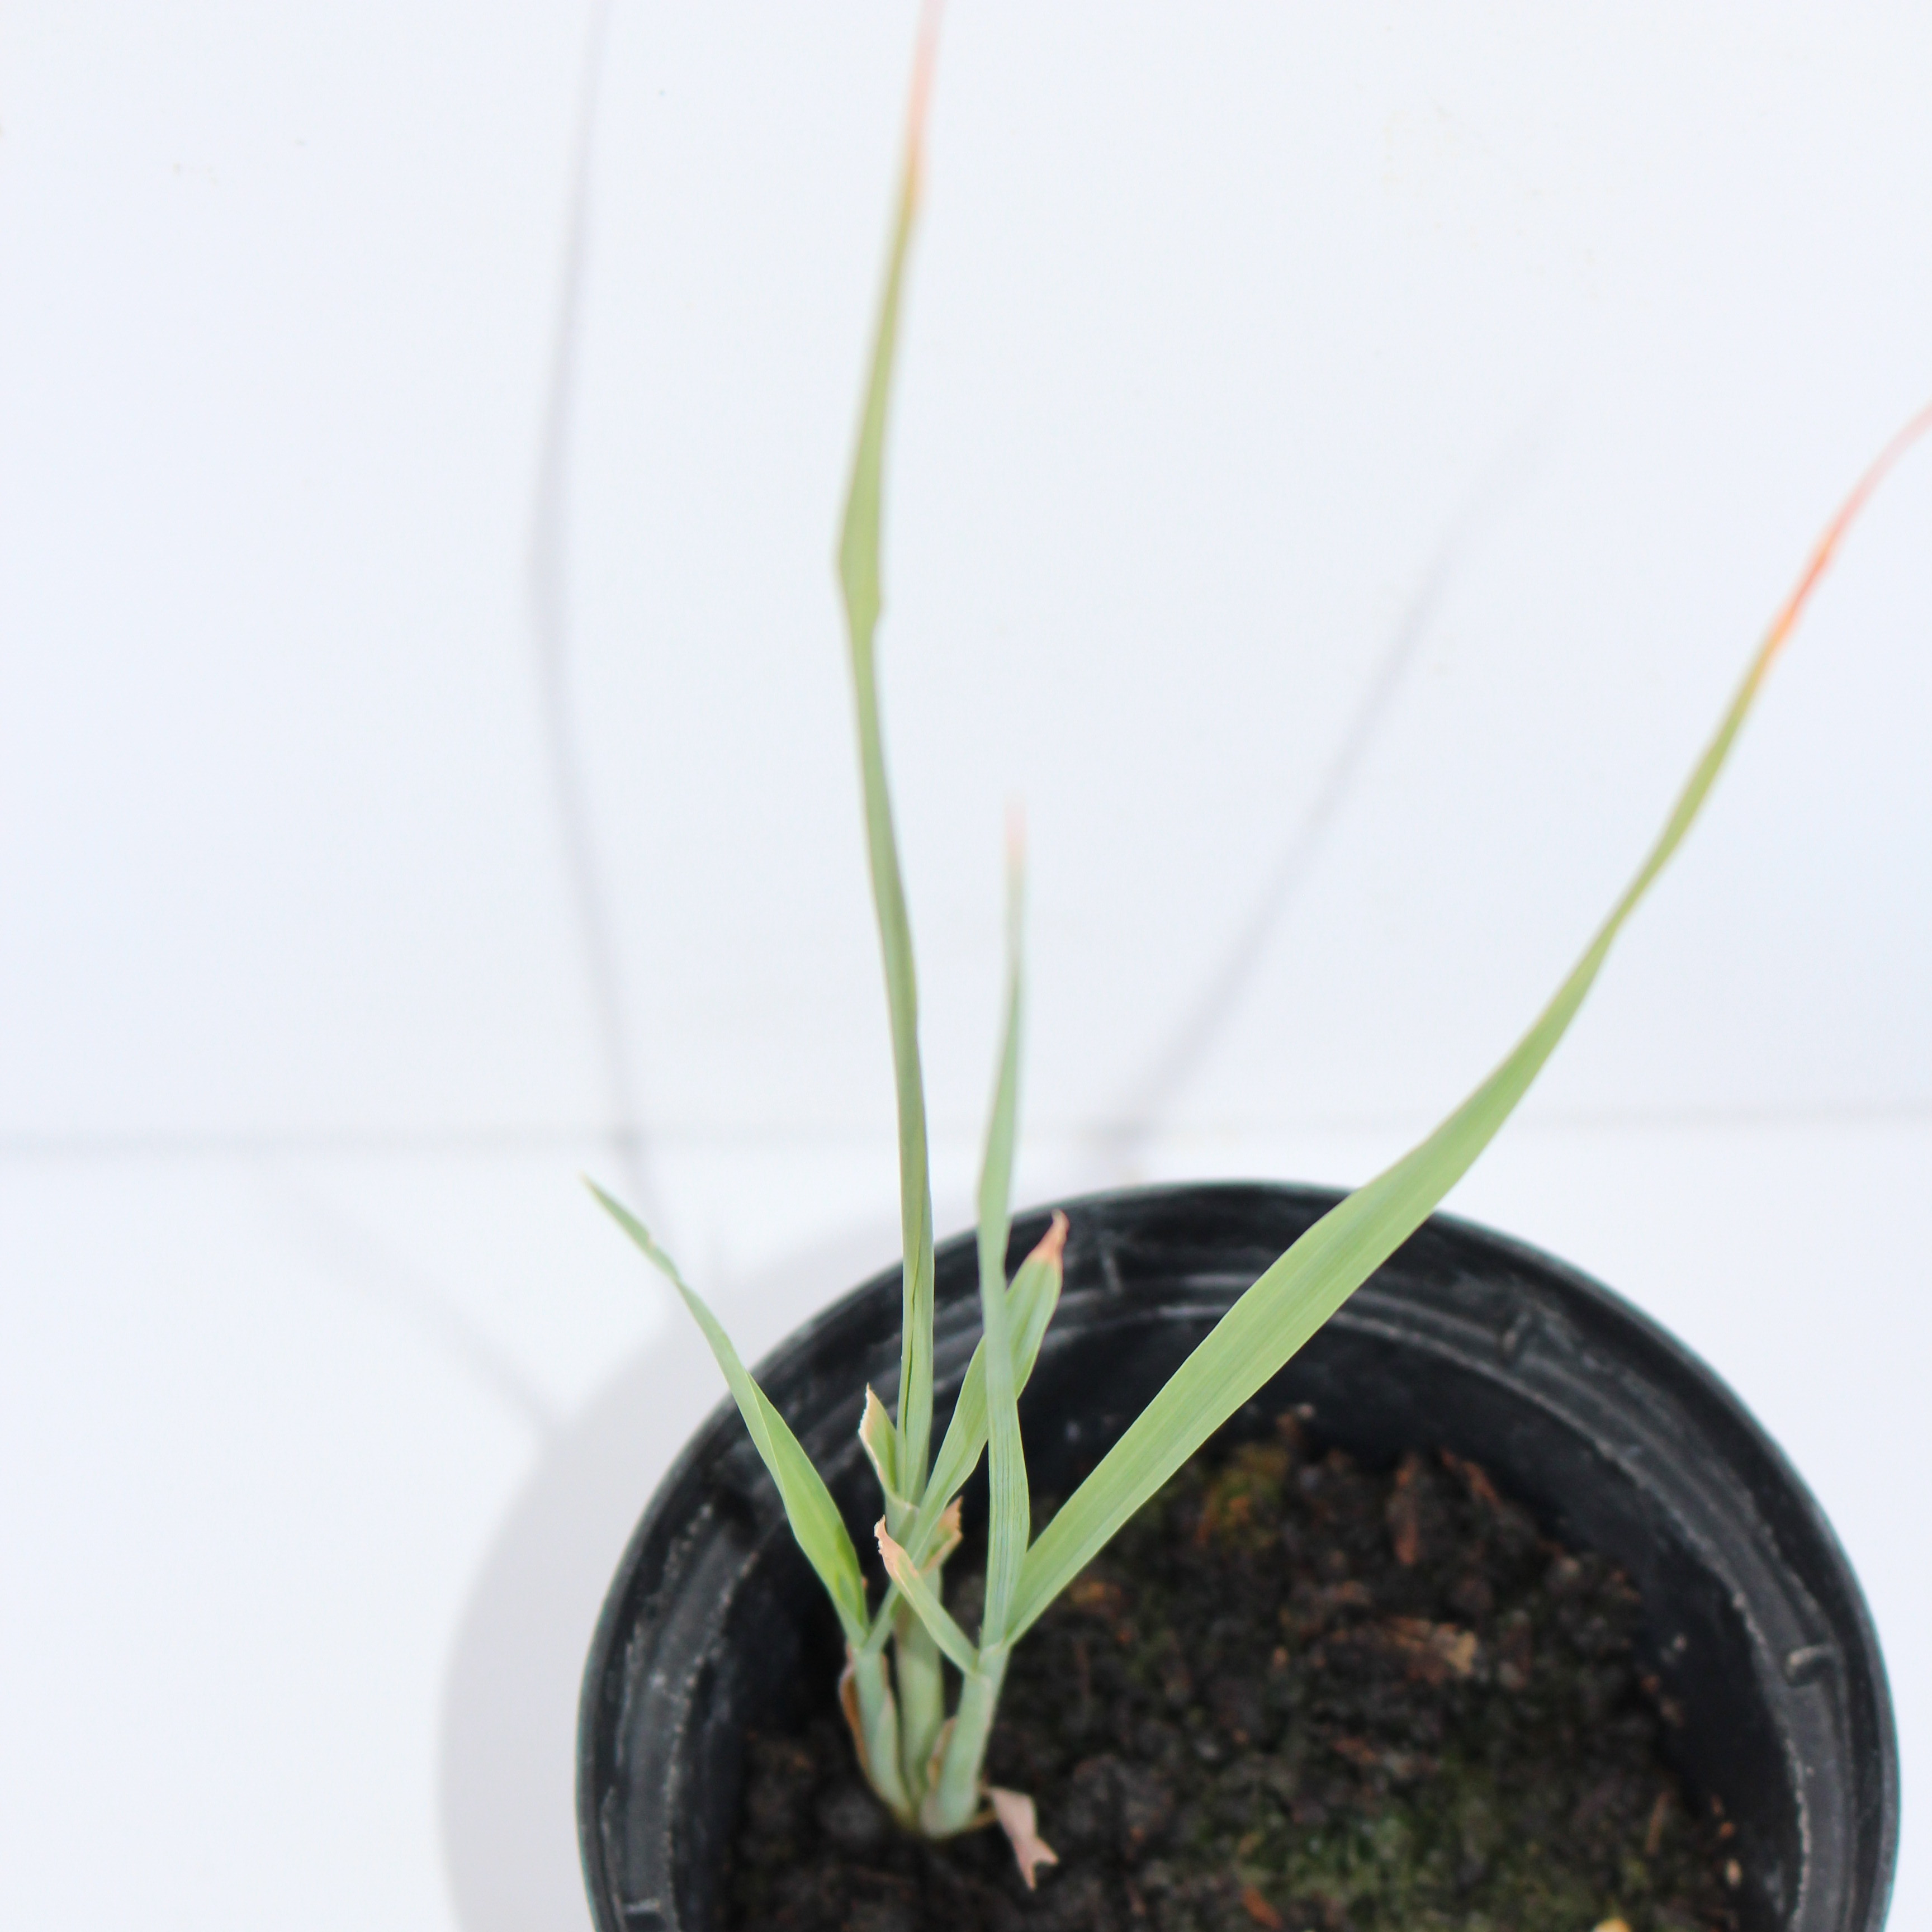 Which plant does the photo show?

Avena sterilis
